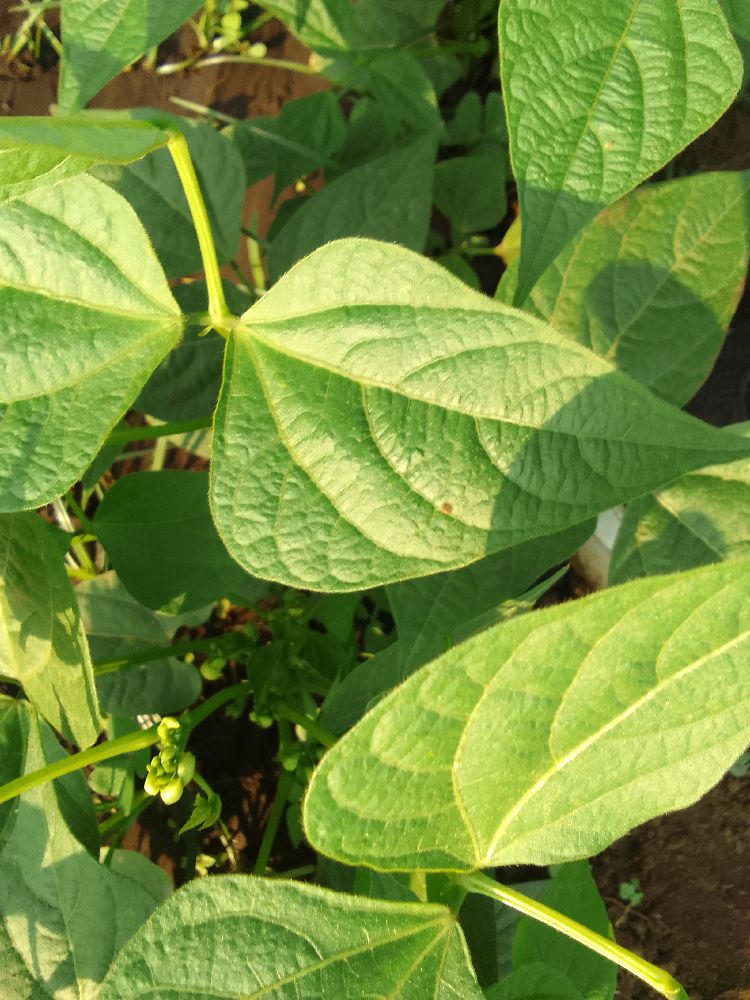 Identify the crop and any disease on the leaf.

common bean, healthy
